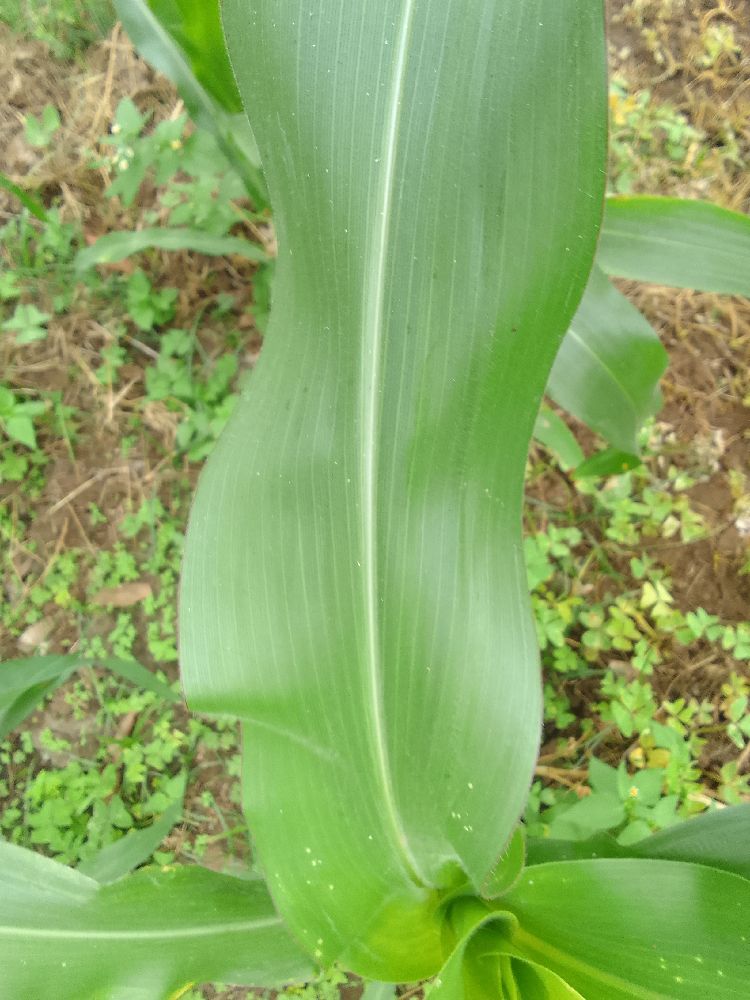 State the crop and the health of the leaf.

maize, healthy
